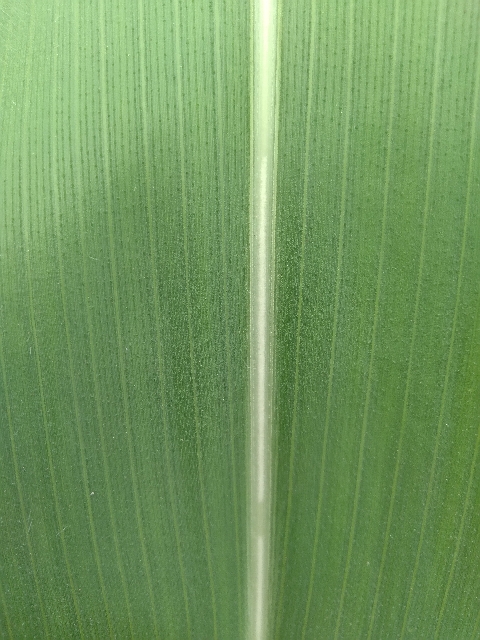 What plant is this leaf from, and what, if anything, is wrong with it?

maize, healthy
